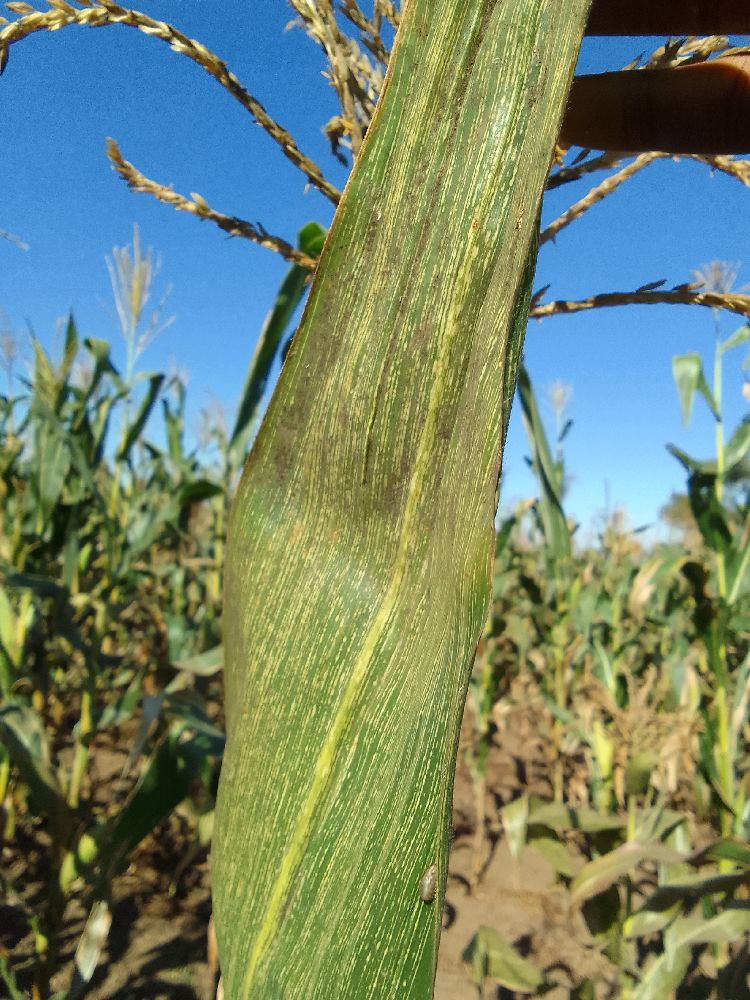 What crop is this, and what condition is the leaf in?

maize, maize streak virus
